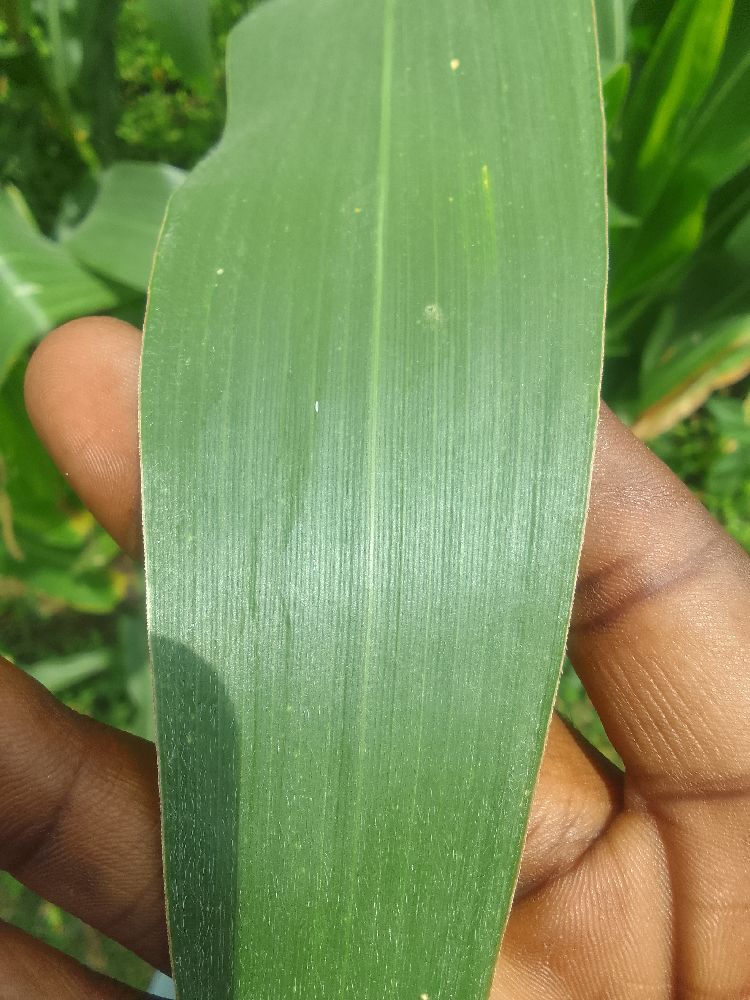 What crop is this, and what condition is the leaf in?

maize, healthy
